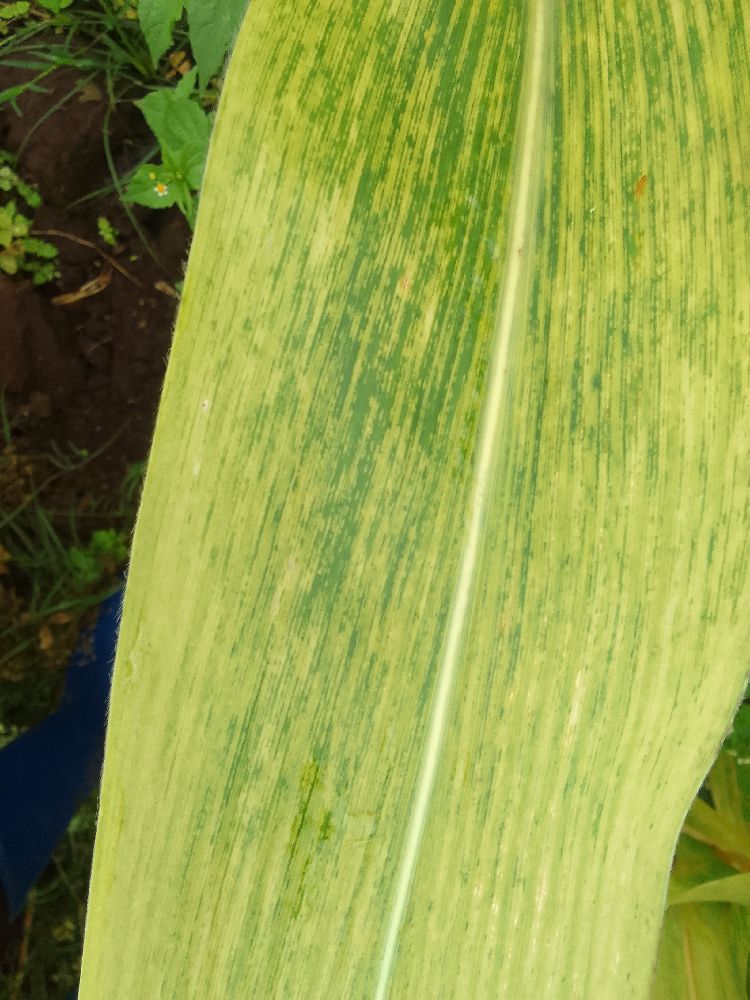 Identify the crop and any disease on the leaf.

maize, maize lethal necrosis
